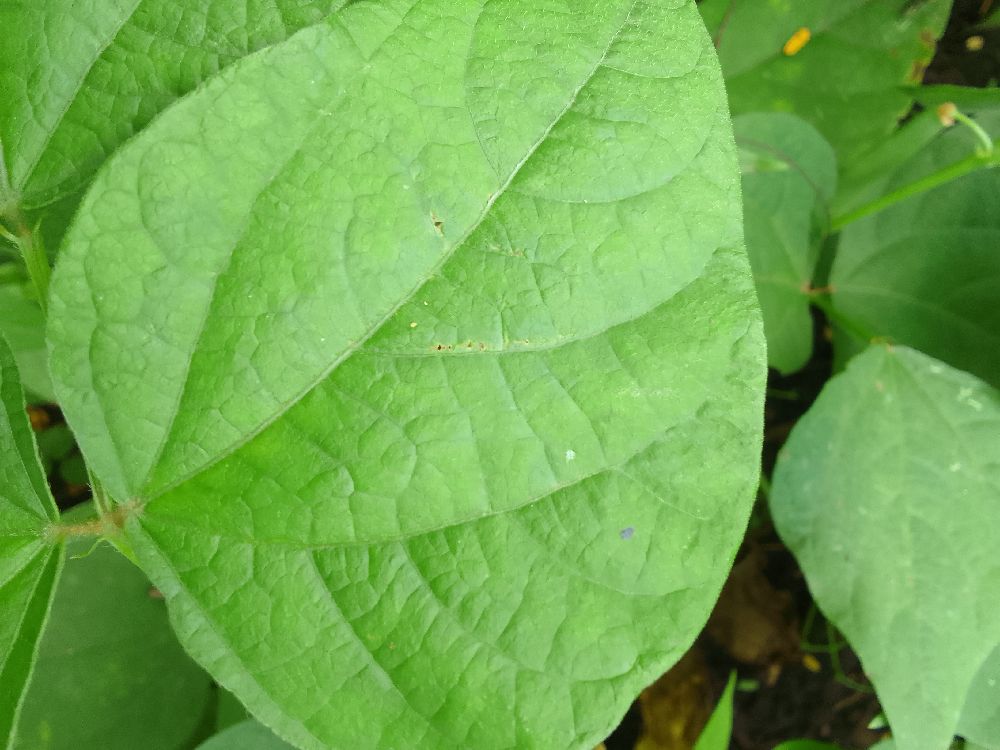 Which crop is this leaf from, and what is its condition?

common bean, healthy
